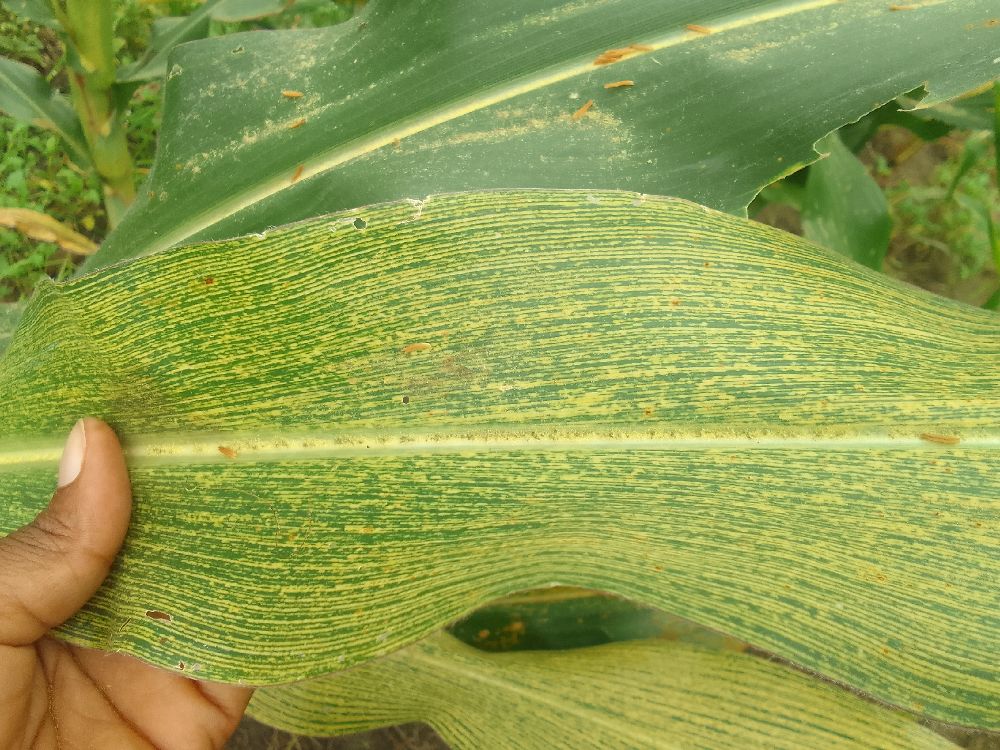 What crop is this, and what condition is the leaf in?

maize, maize streak virus
